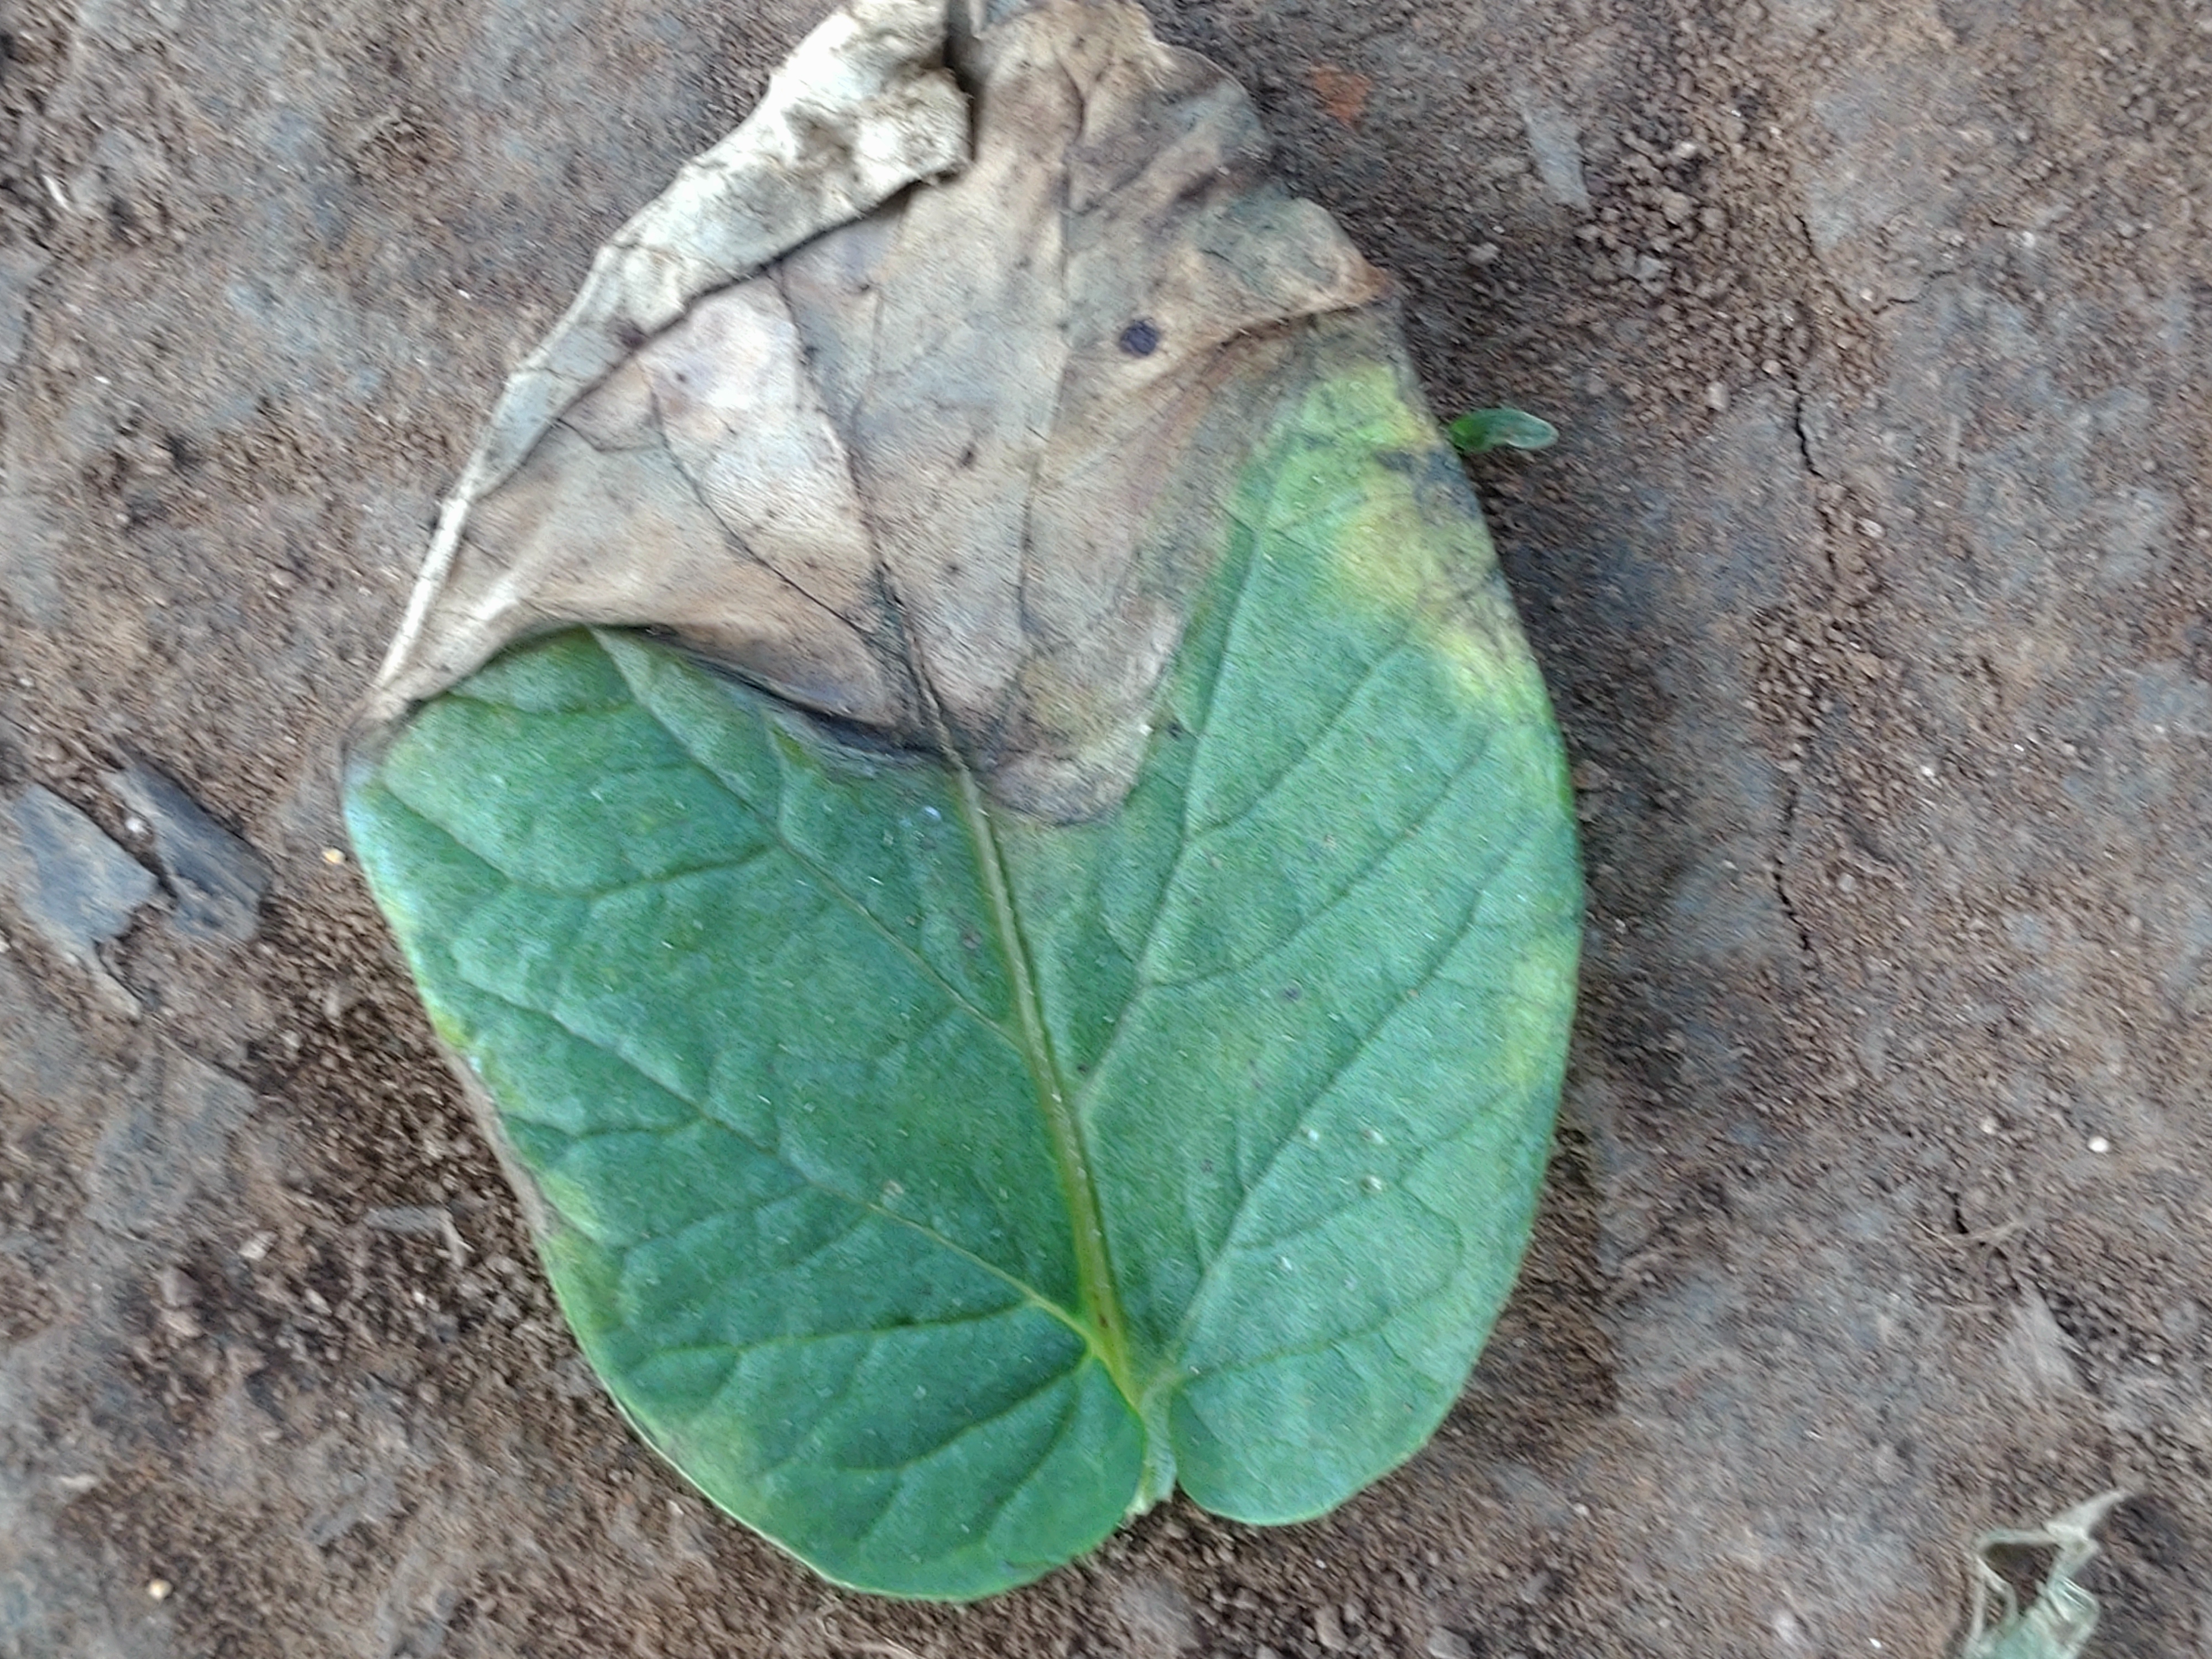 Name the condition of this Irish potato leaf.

early blight
